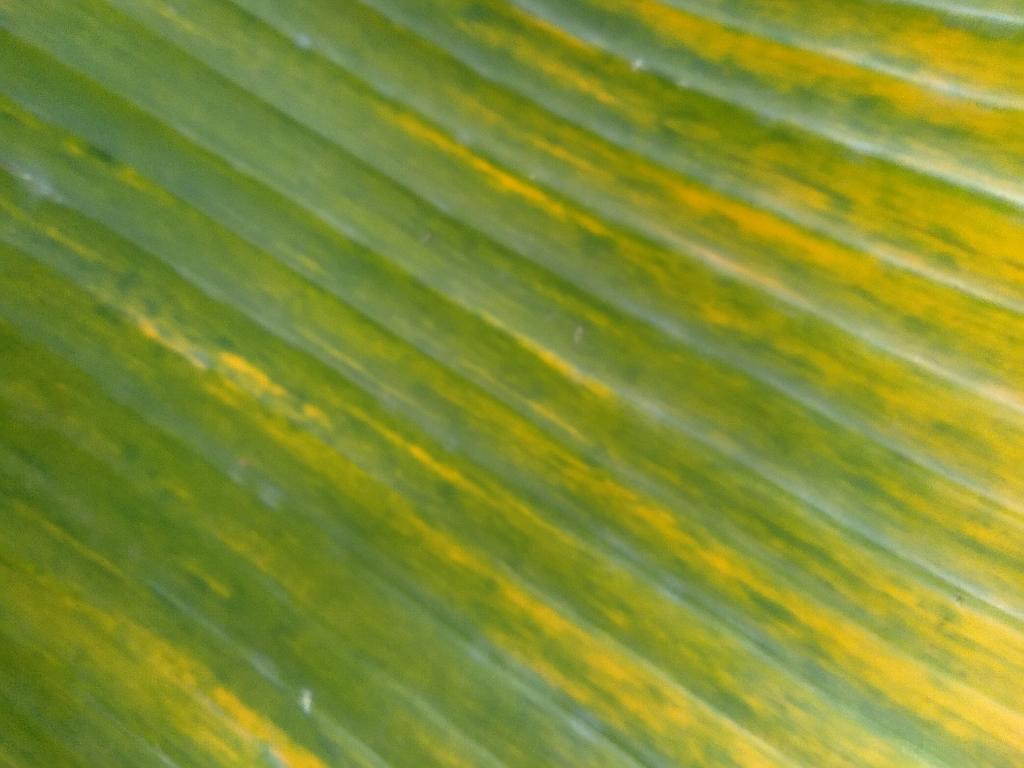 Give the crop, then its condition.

banana, fusarium wilt race 1
